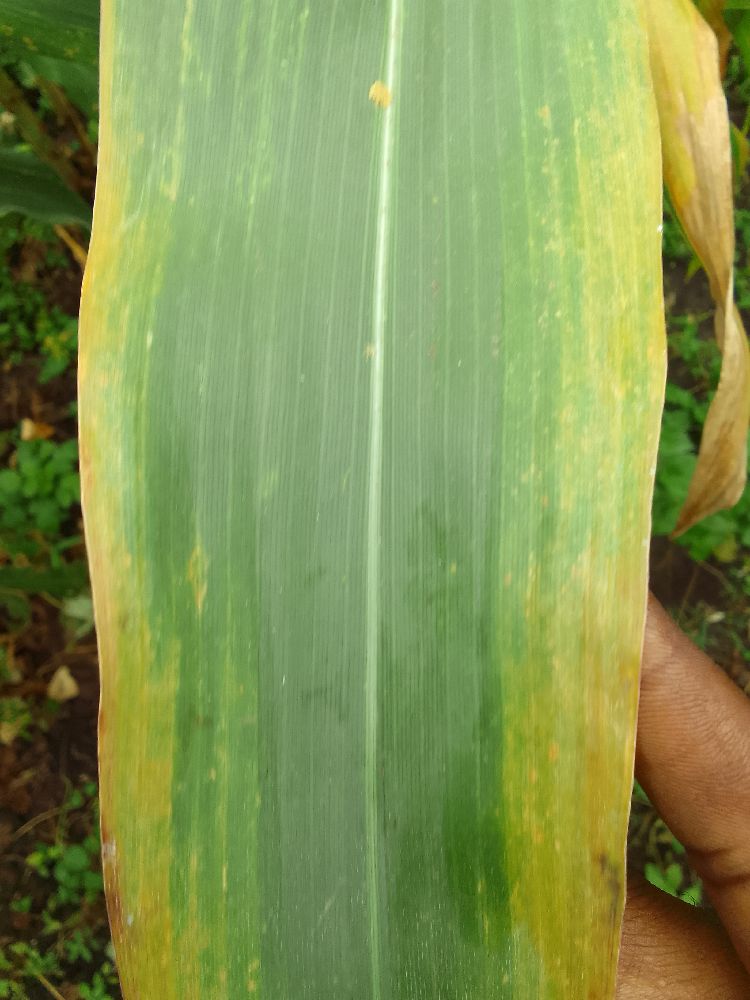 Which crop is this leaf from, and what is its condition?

maize, maize lethal necrosis
